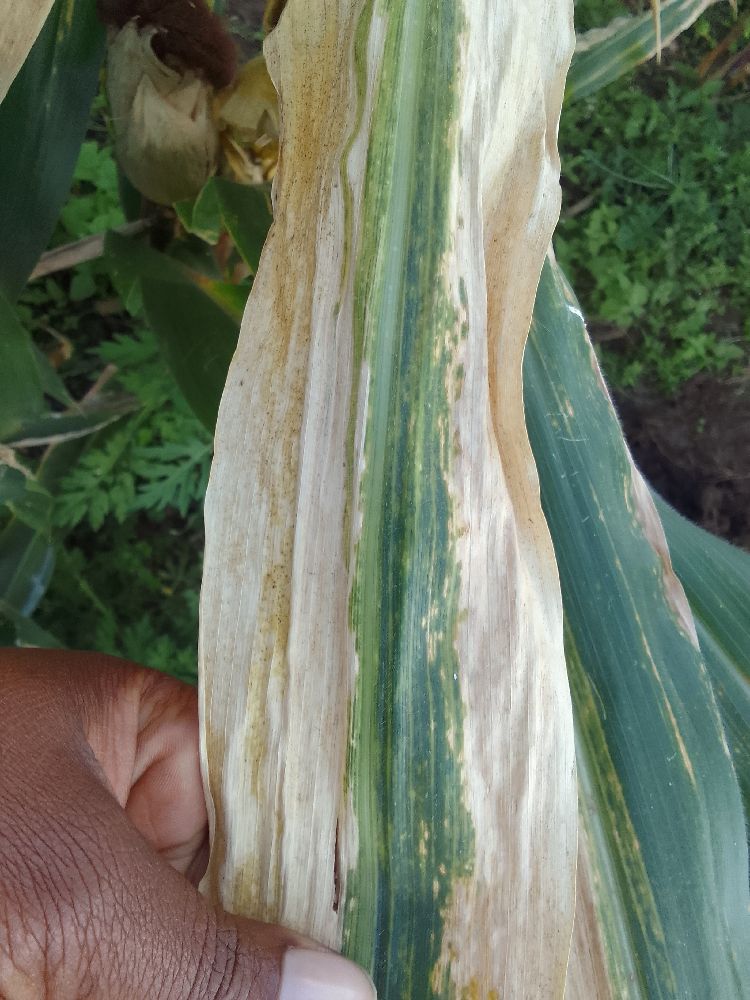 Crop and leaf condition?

maize, maize lethal necrosis
